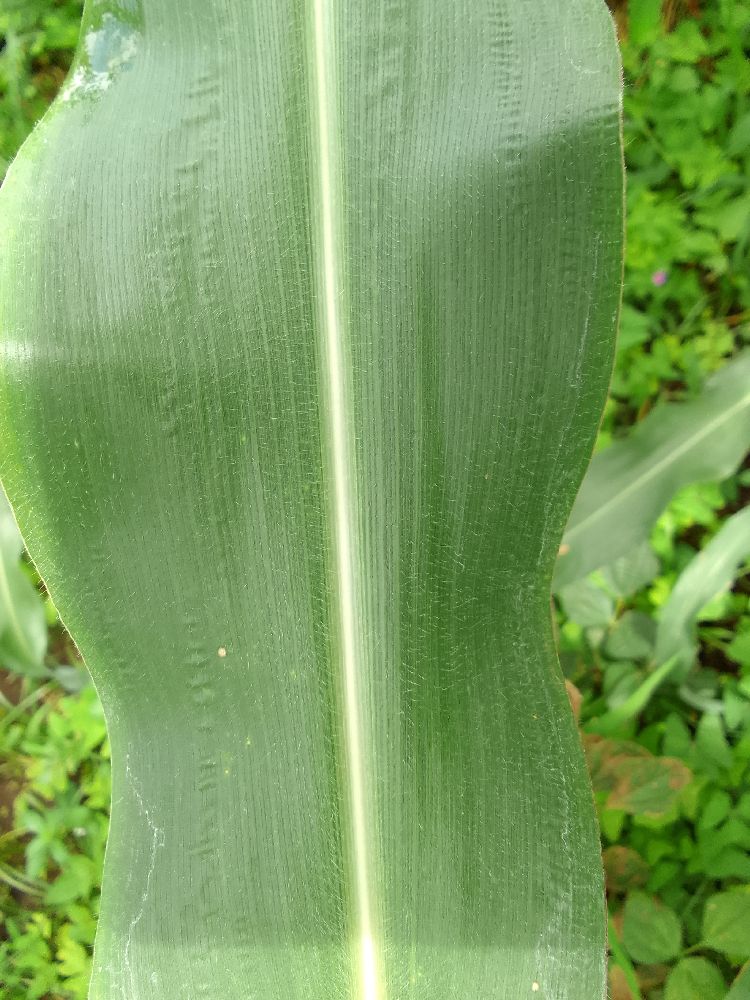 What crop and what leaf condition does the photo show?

maize, healthy
